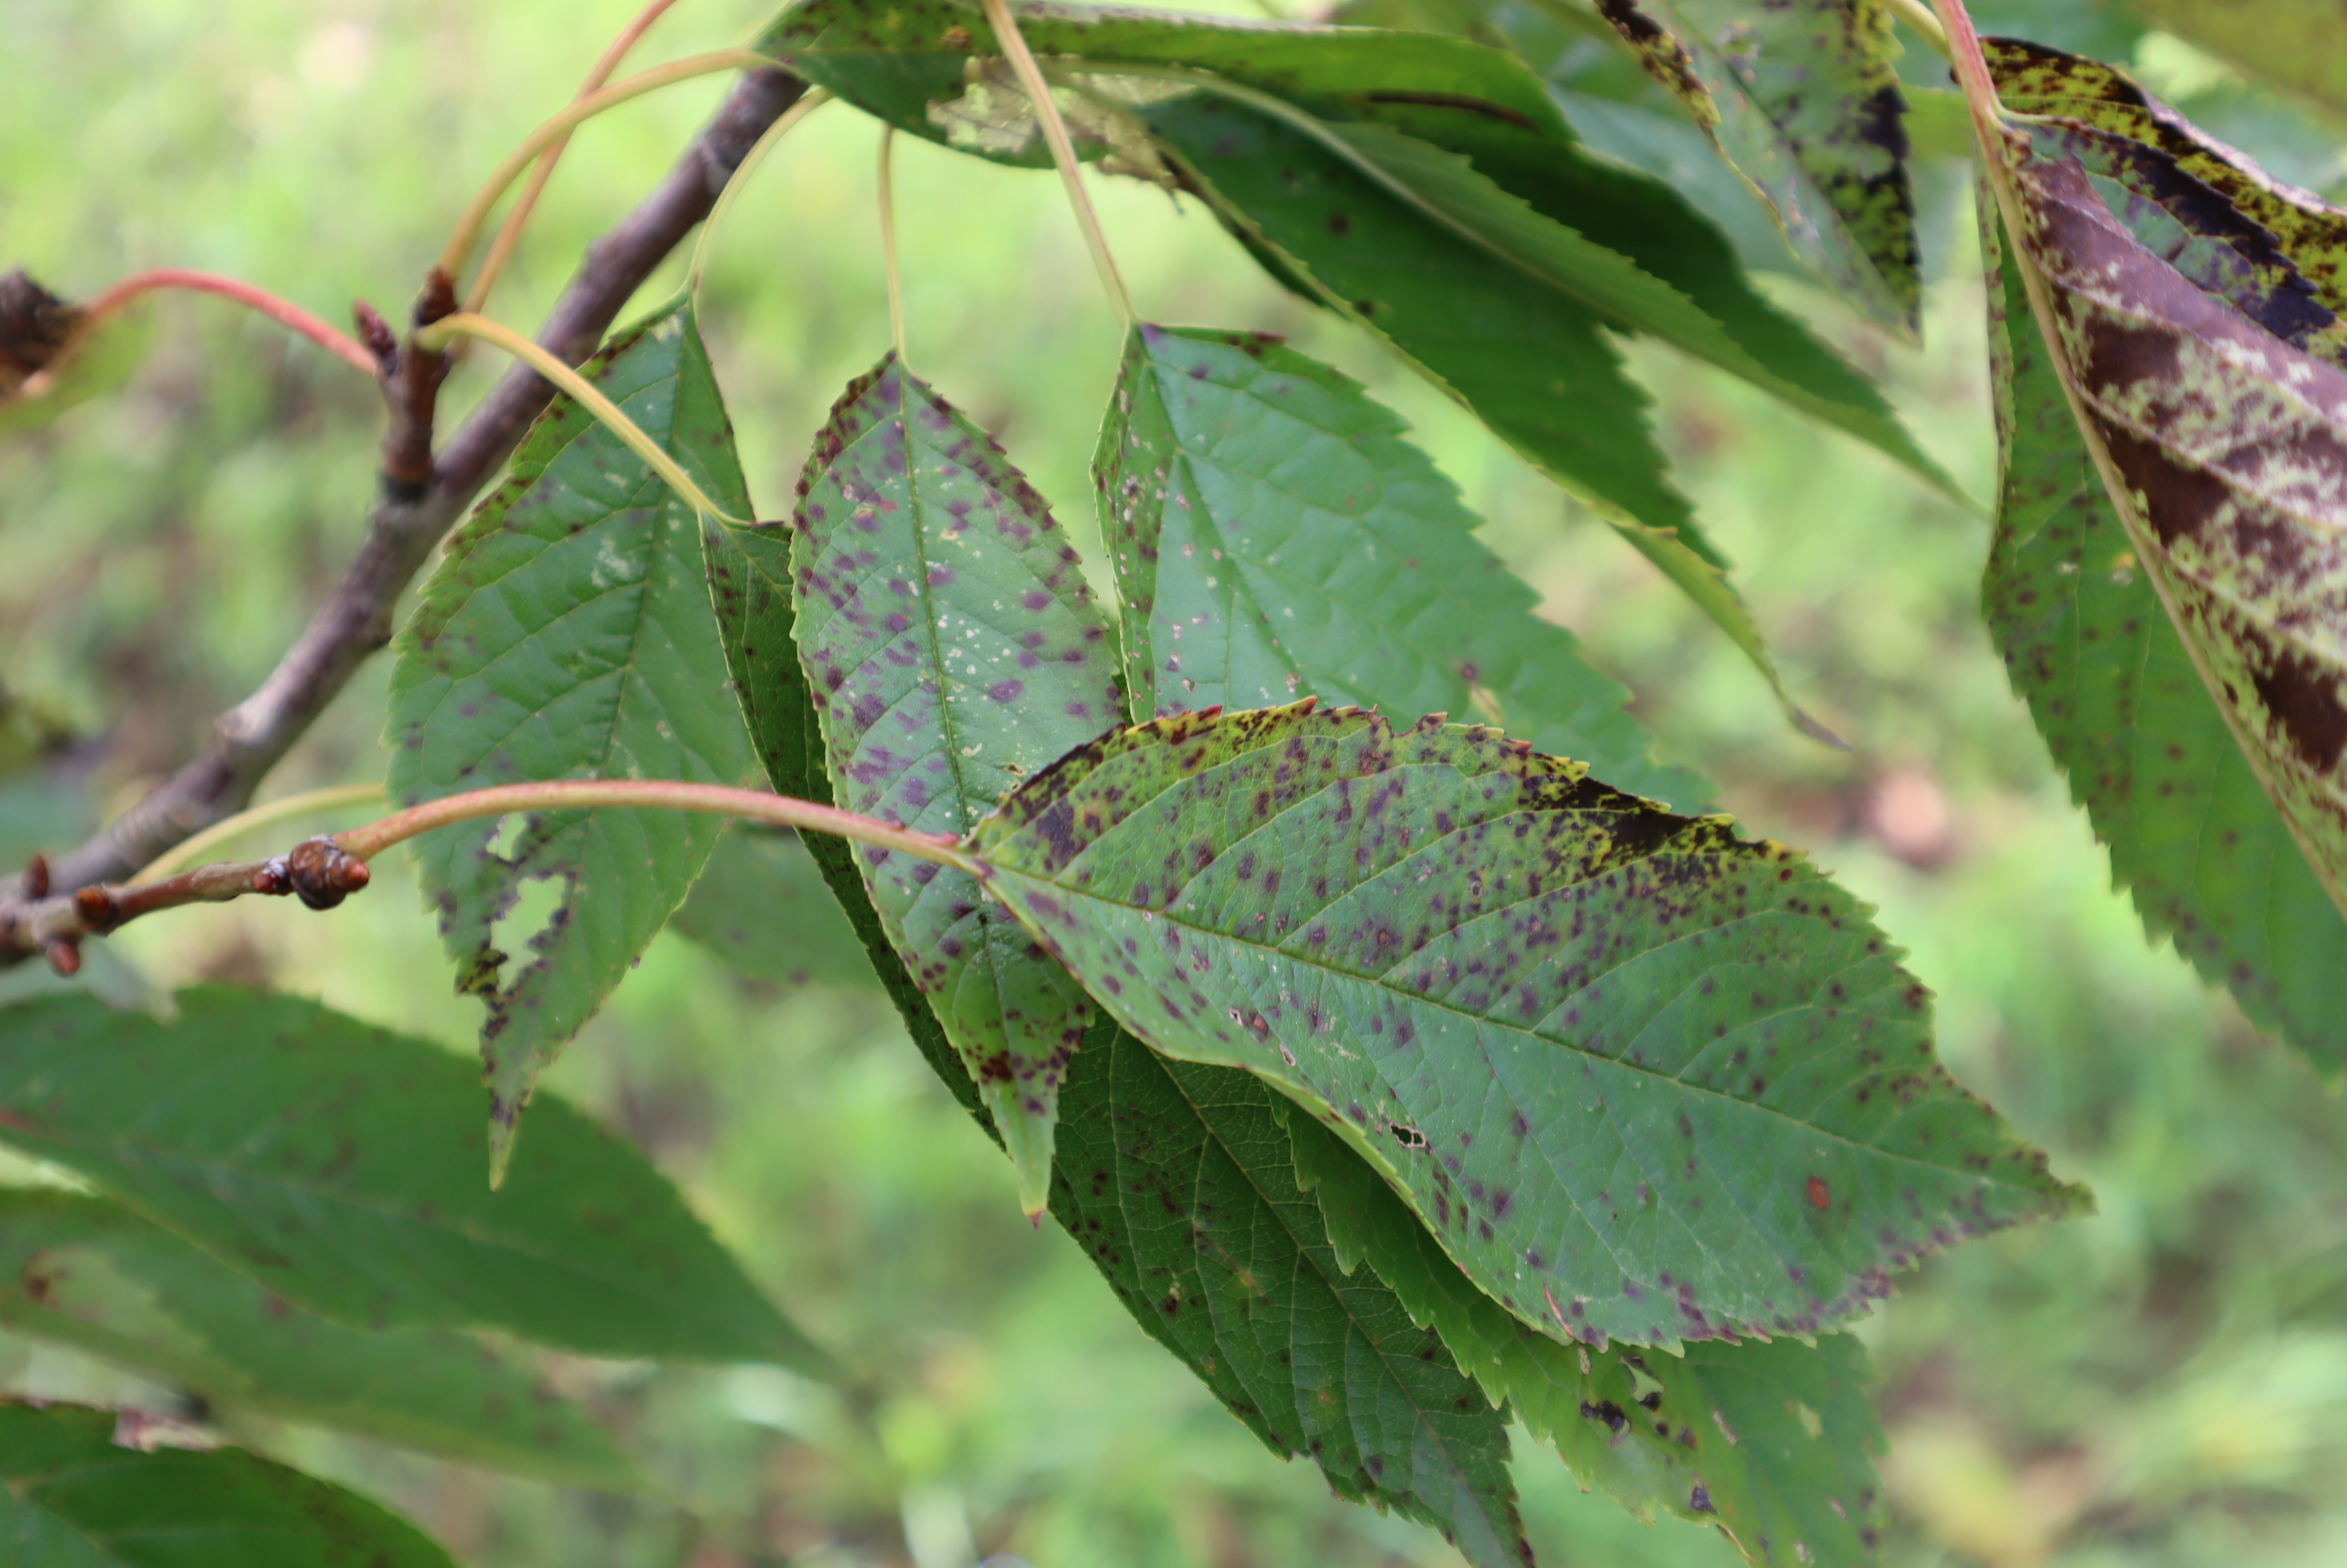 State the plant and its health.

cherry, leaf spot
